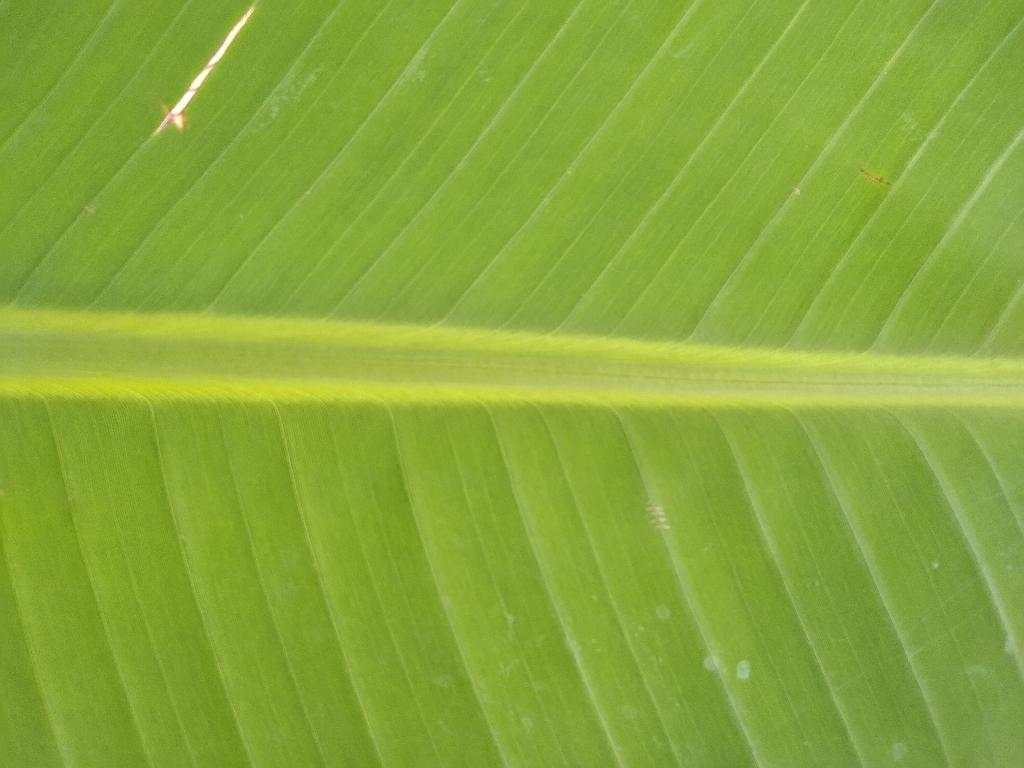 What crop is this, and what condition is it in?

banana, healthy
